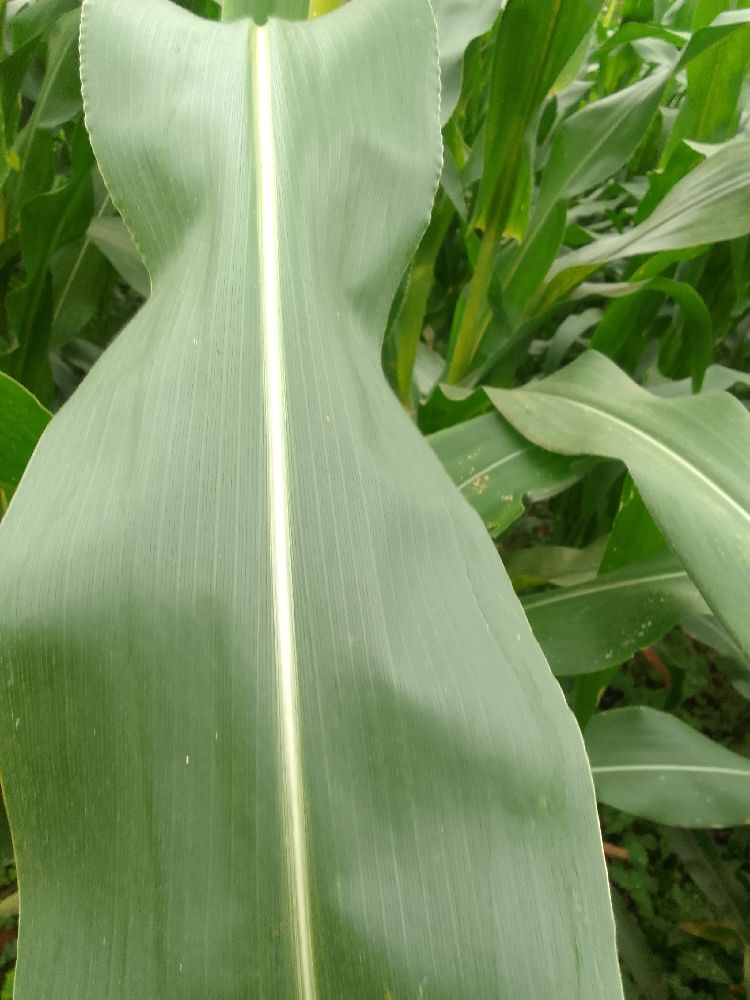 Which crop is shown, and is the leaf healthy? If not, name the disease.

maize, healthy
